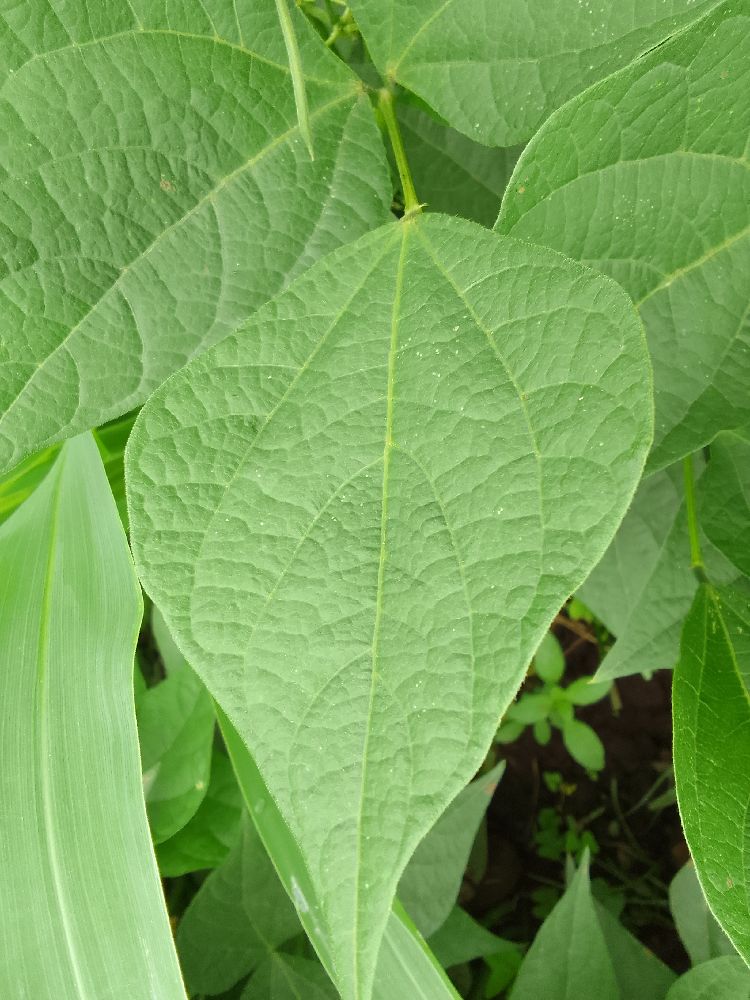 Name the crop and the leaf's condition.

common bean, healthy
